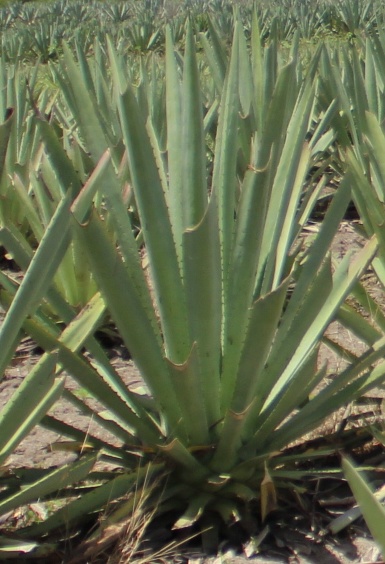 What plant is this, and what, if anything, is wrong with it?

agave, healthy
